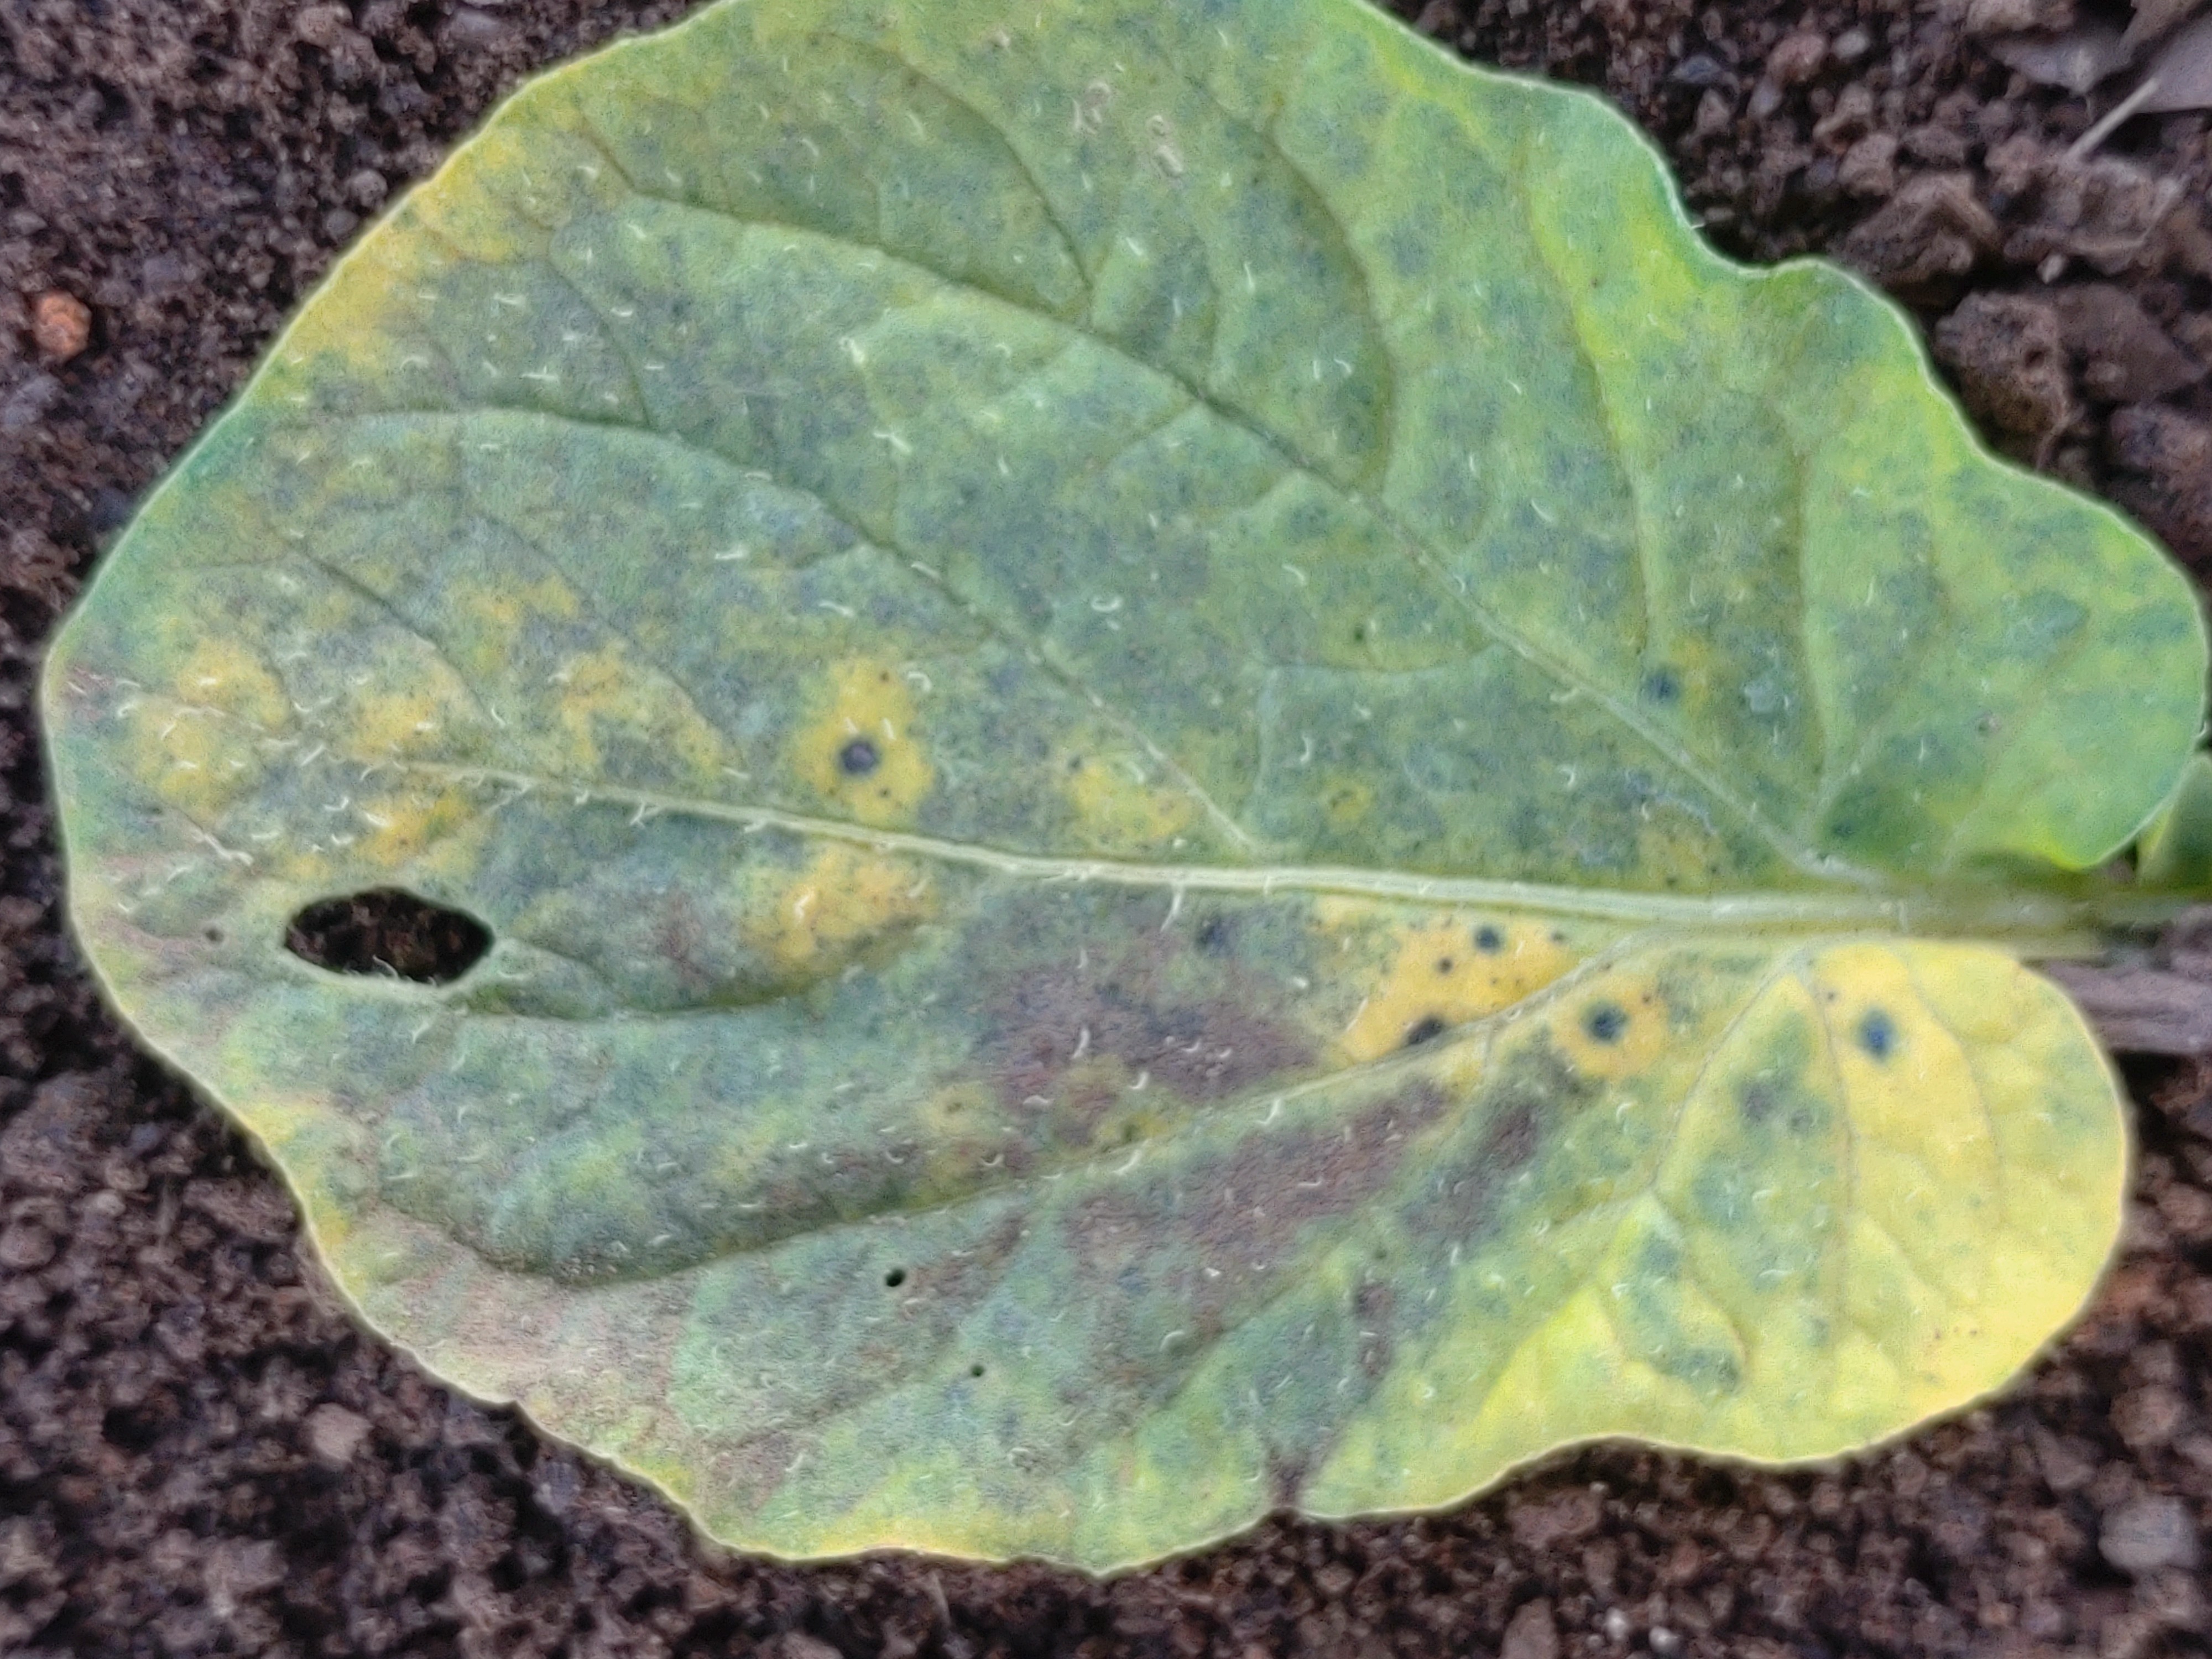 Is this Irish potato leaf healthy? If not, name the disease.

late blight
